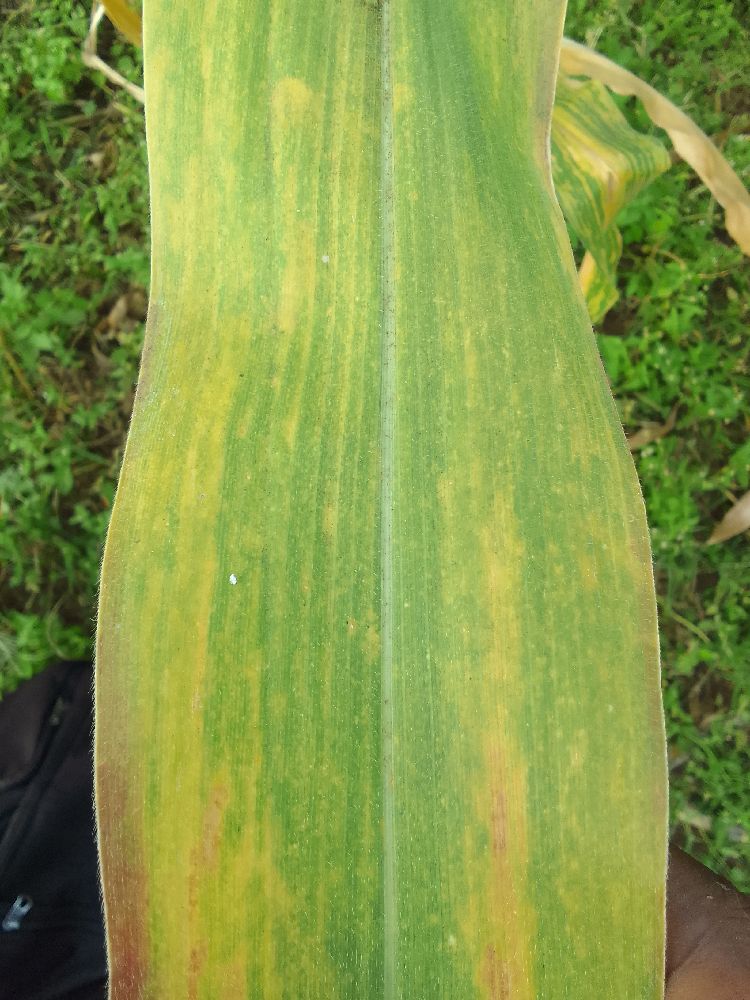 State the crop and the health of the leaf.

maize, maize lethal necrosis
